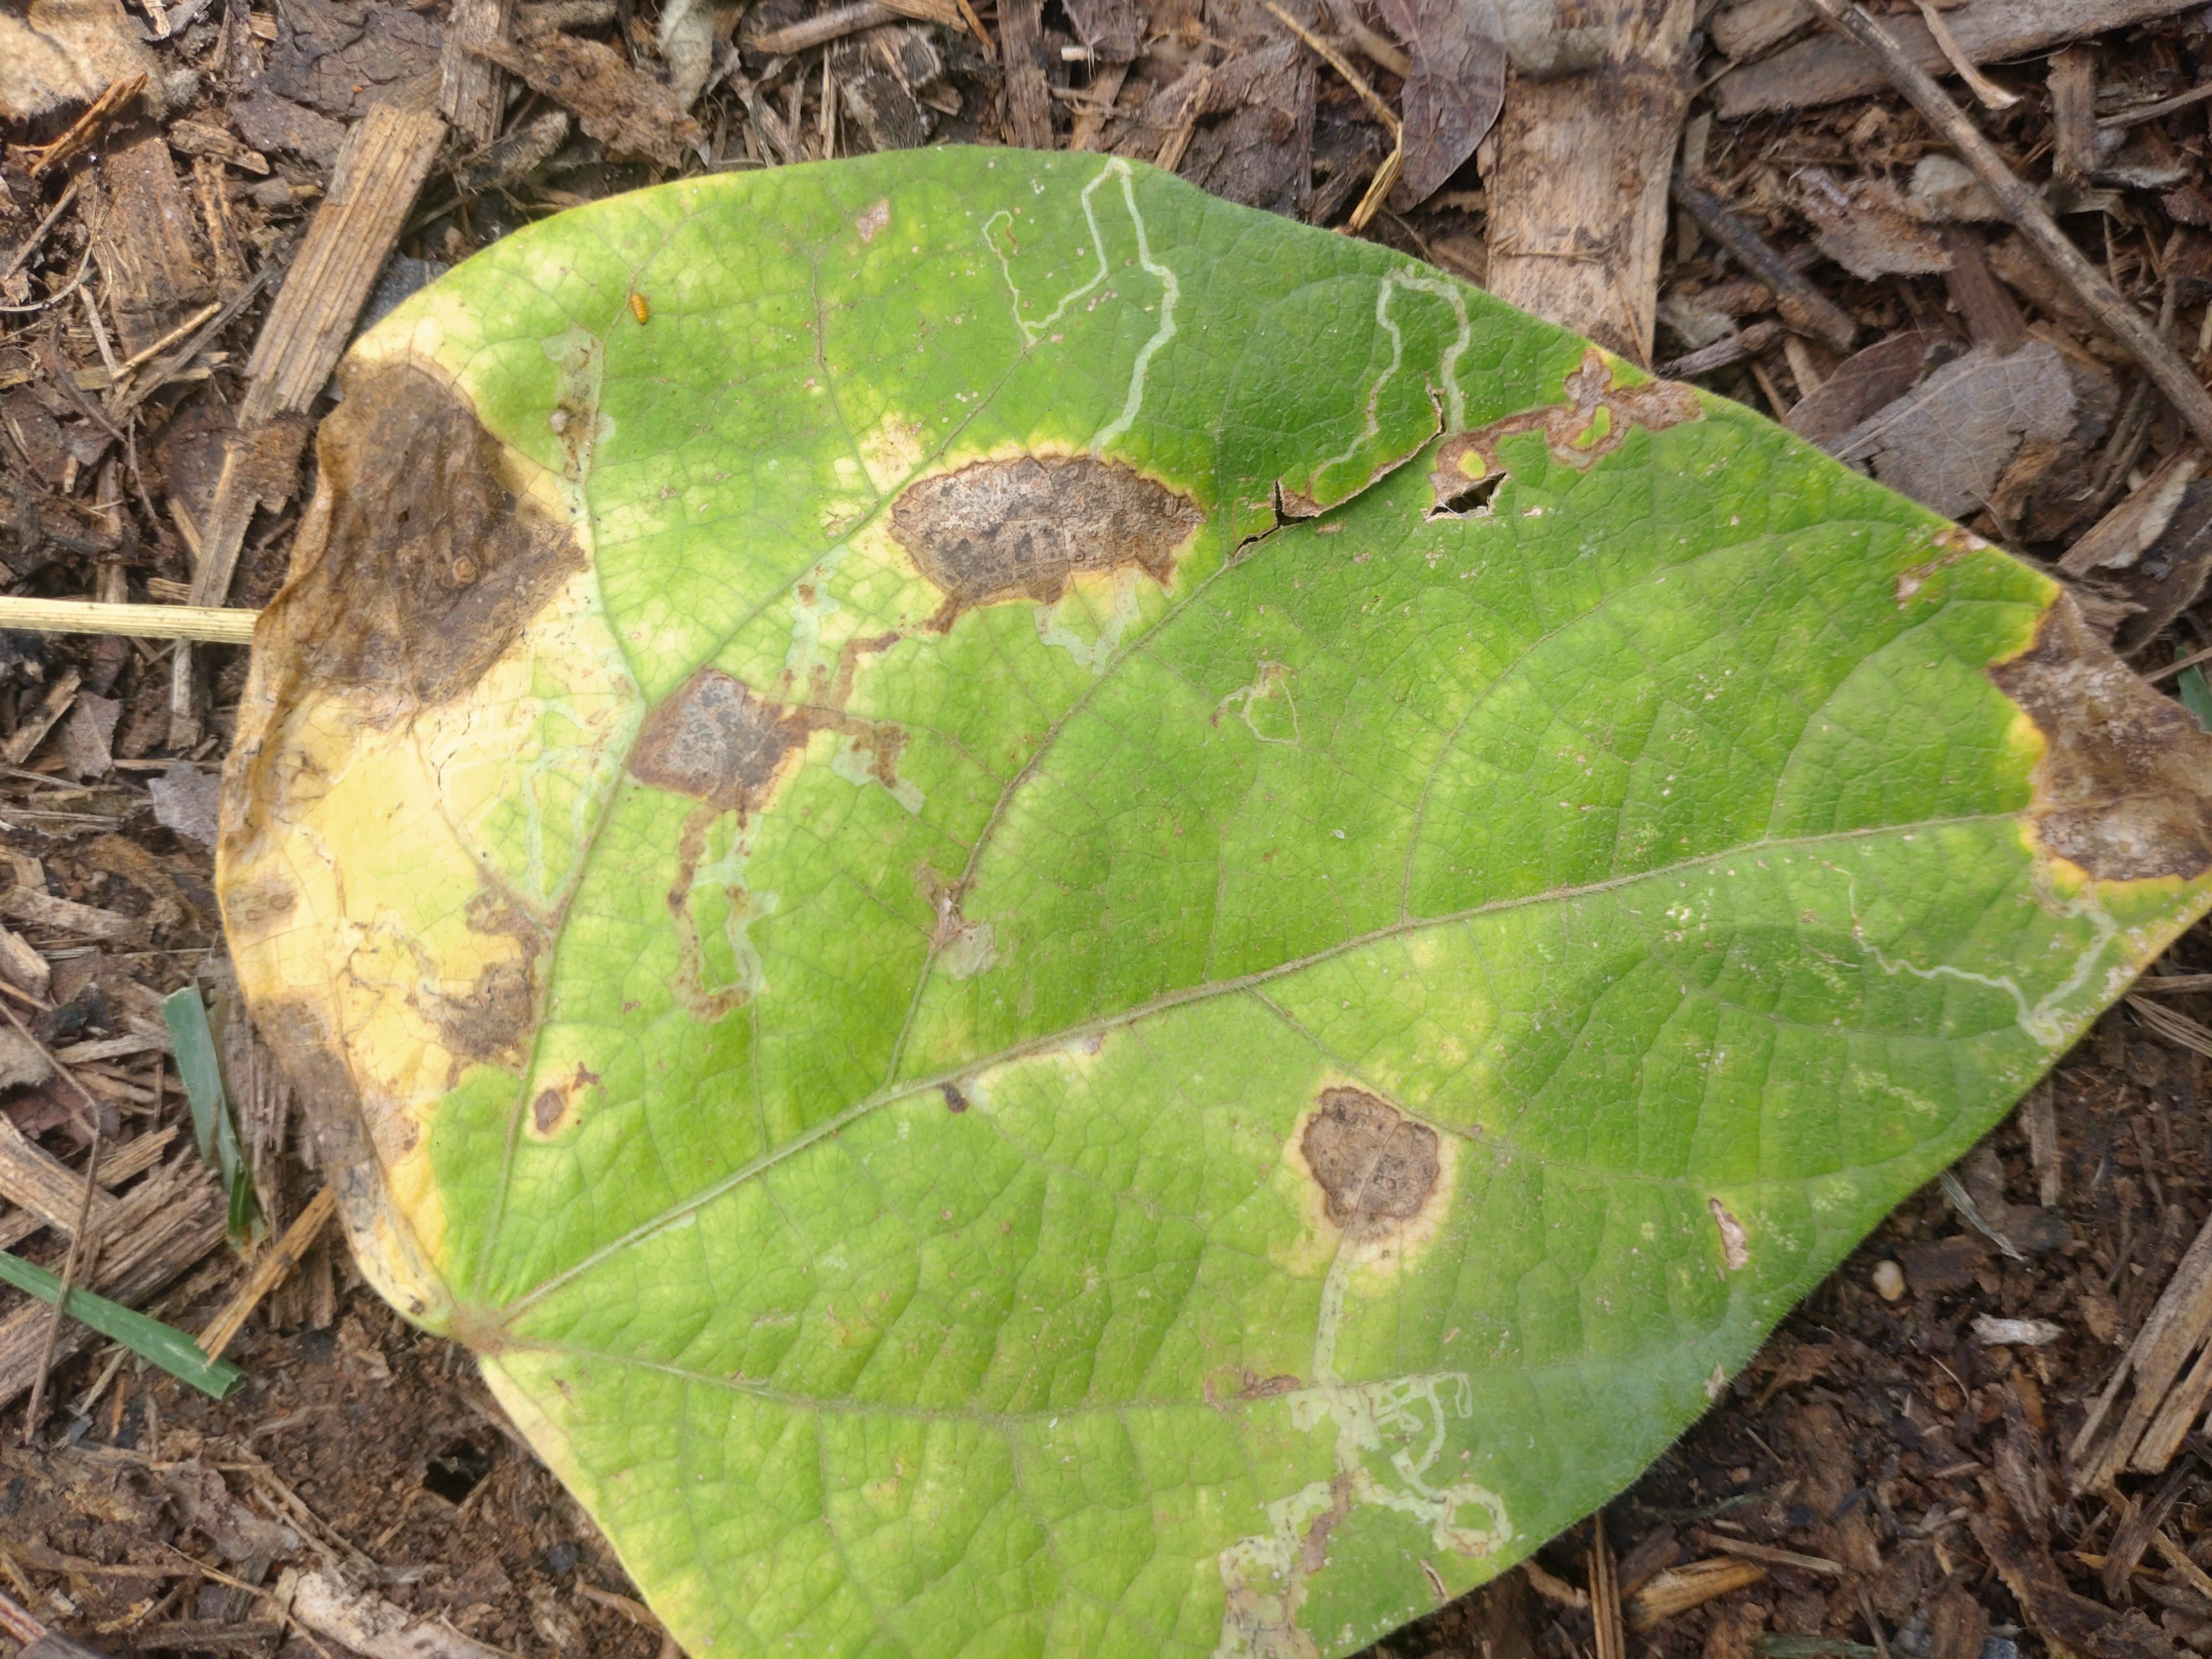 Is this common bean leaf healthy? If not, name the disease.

anthracnose
